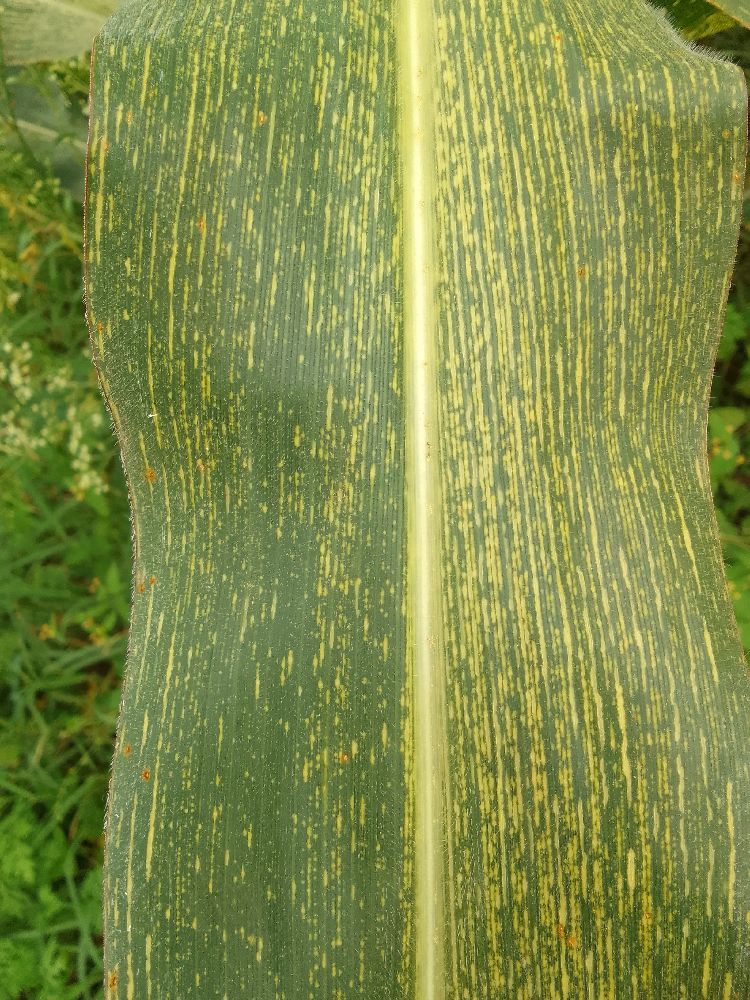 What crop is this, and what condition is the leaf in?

maize, maize streak virus
